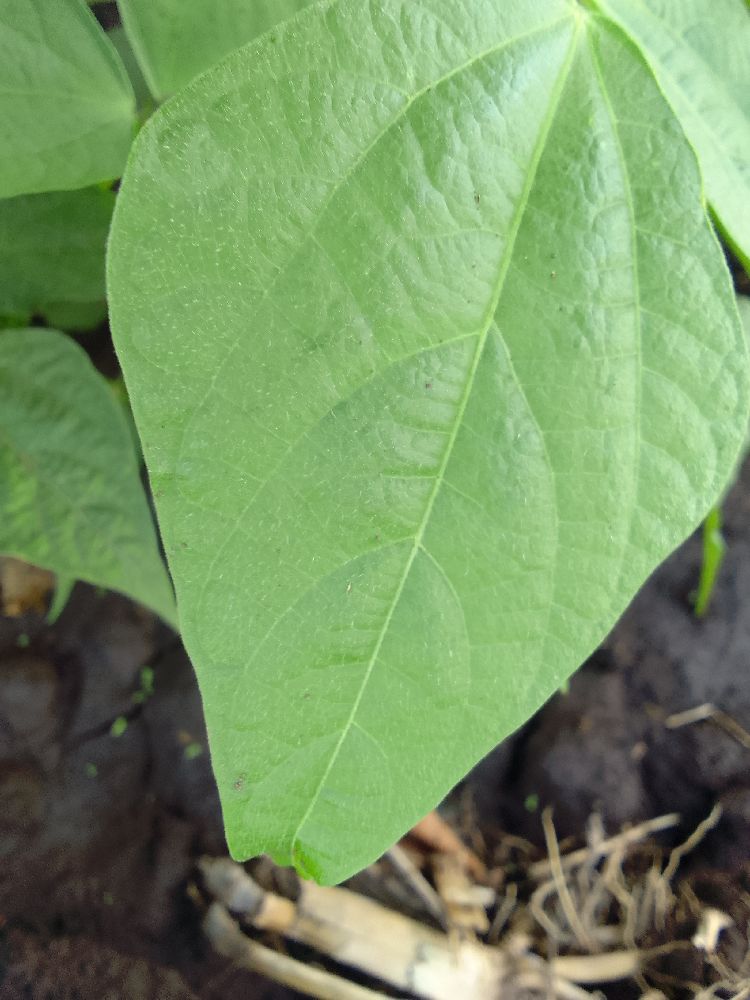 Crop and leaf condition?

common bean, healthy
